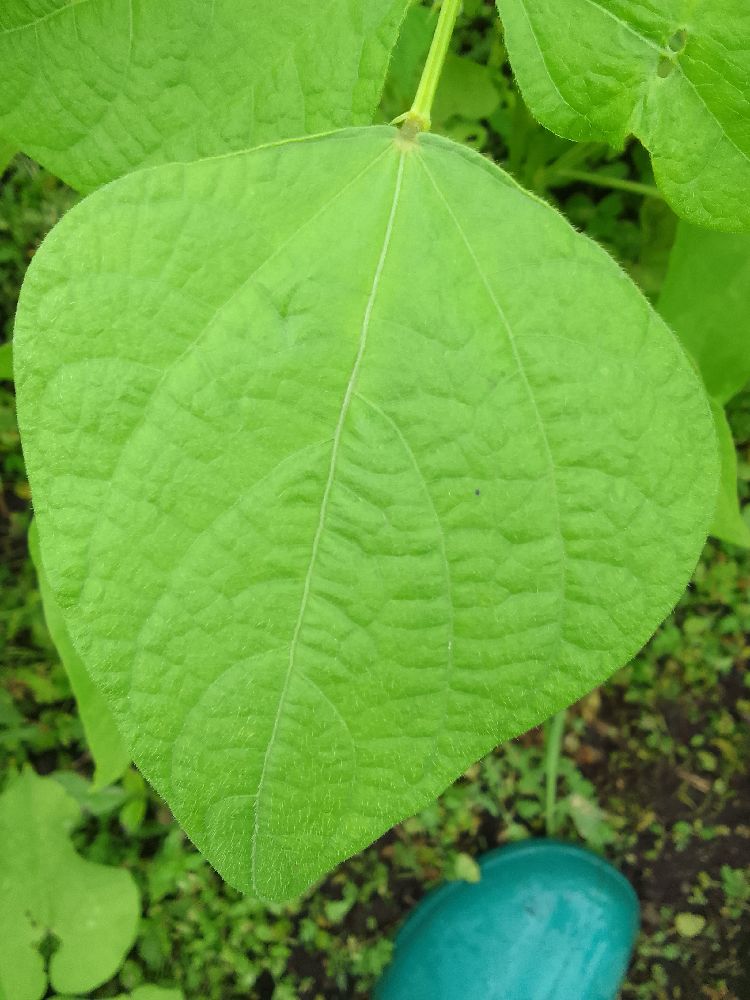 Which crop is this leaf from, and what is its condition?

common bean, healthy
